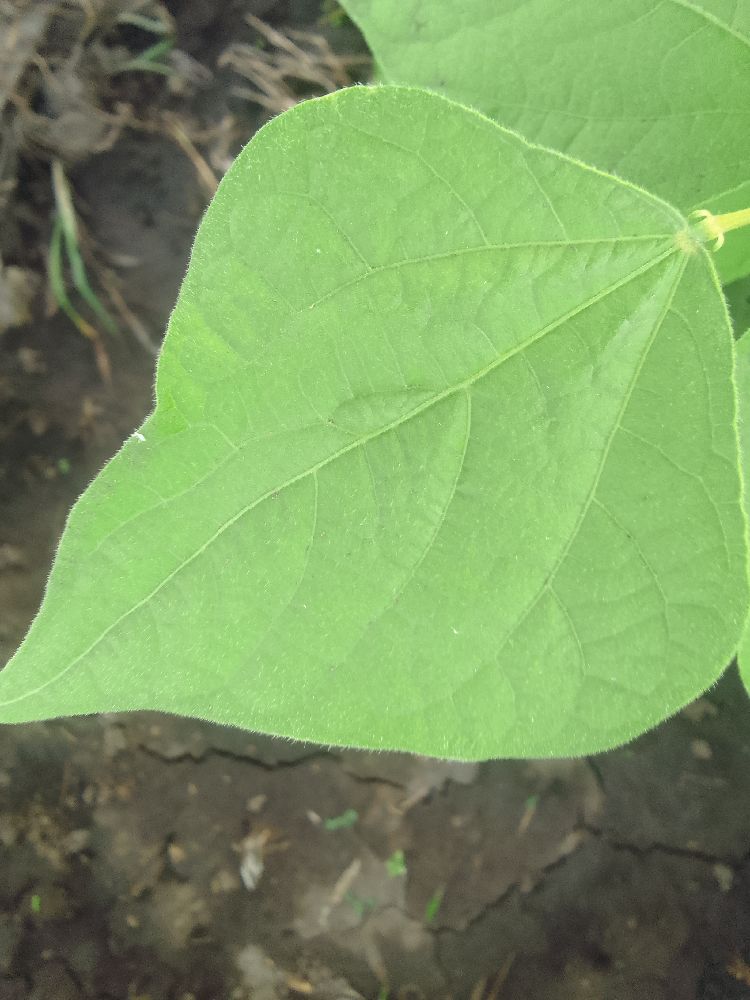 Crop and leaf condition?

common bean, healthy
